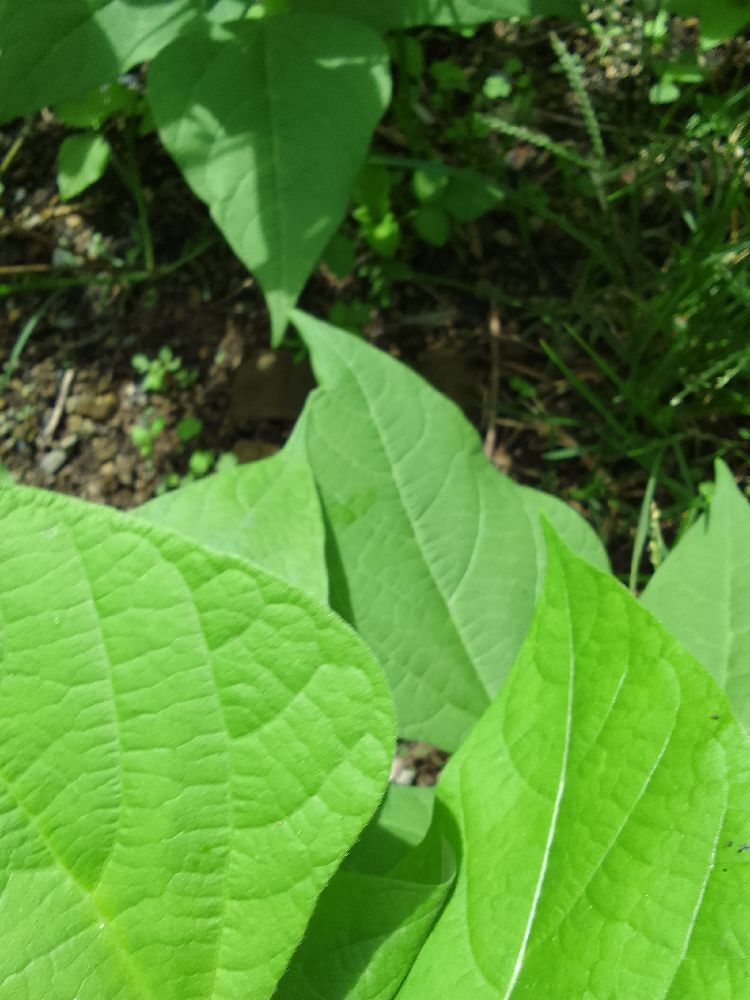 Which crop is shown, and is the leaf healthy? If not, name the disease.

common bean, healthy
